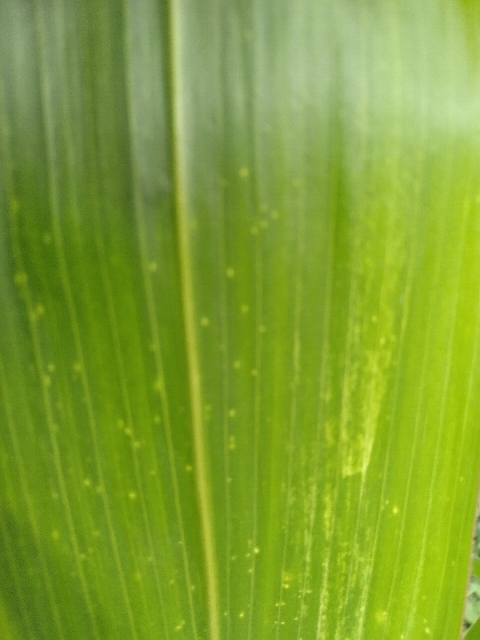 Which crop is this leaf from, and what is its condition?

maize, maize lethal necrosis
